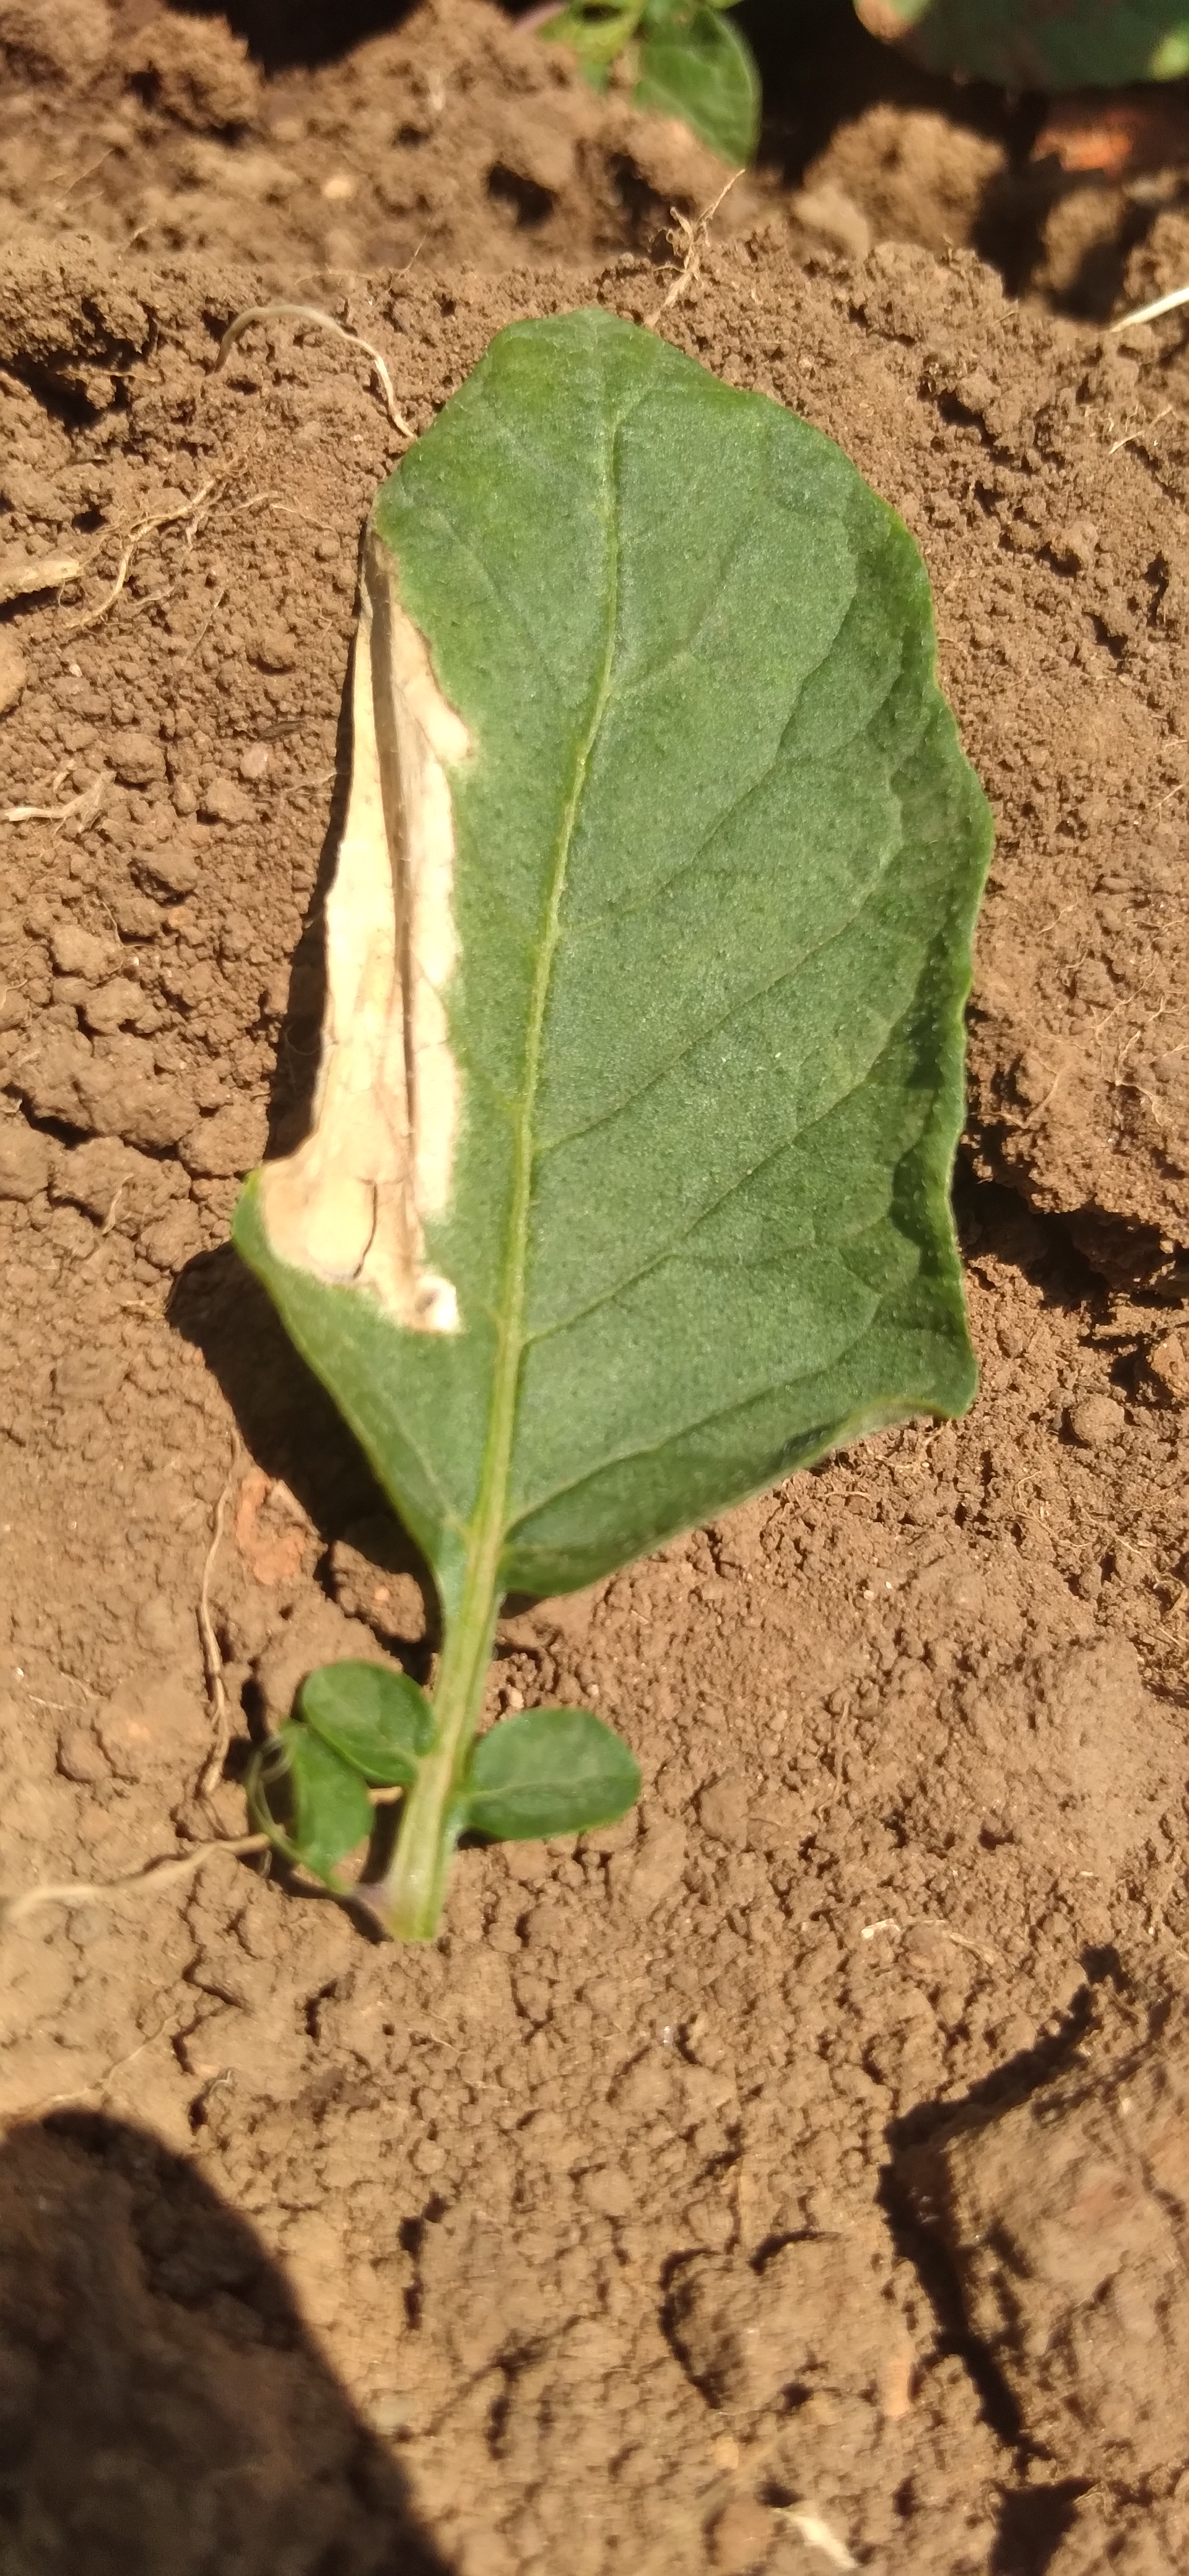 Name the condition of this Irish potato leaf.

early blight
